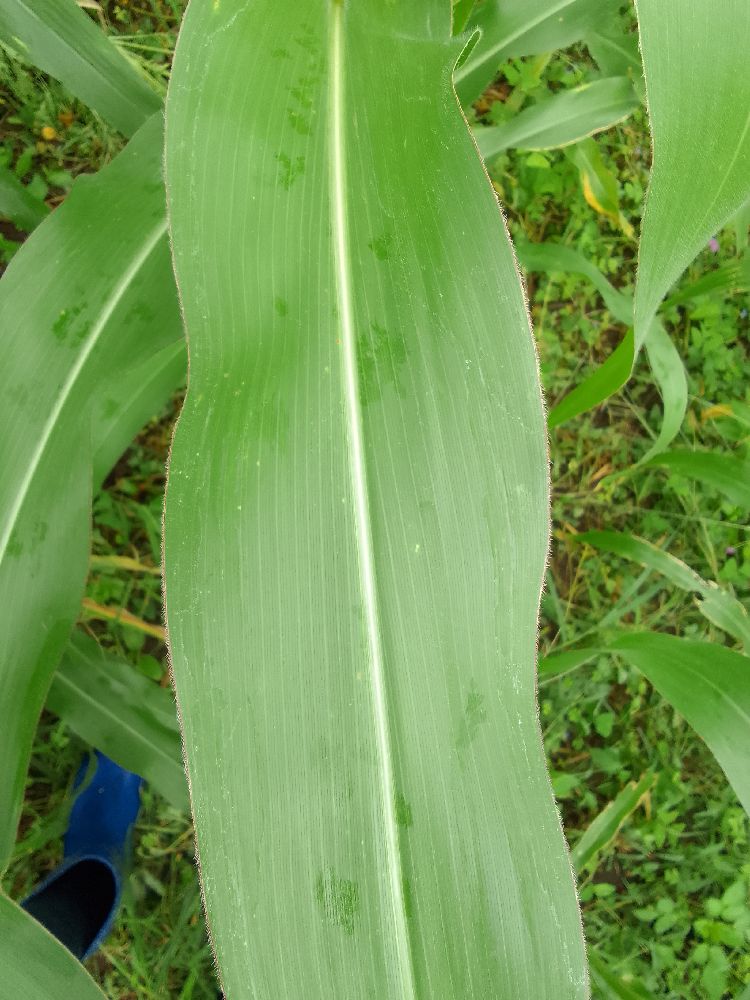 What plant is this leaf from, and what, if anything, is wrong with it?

maize, healthy
